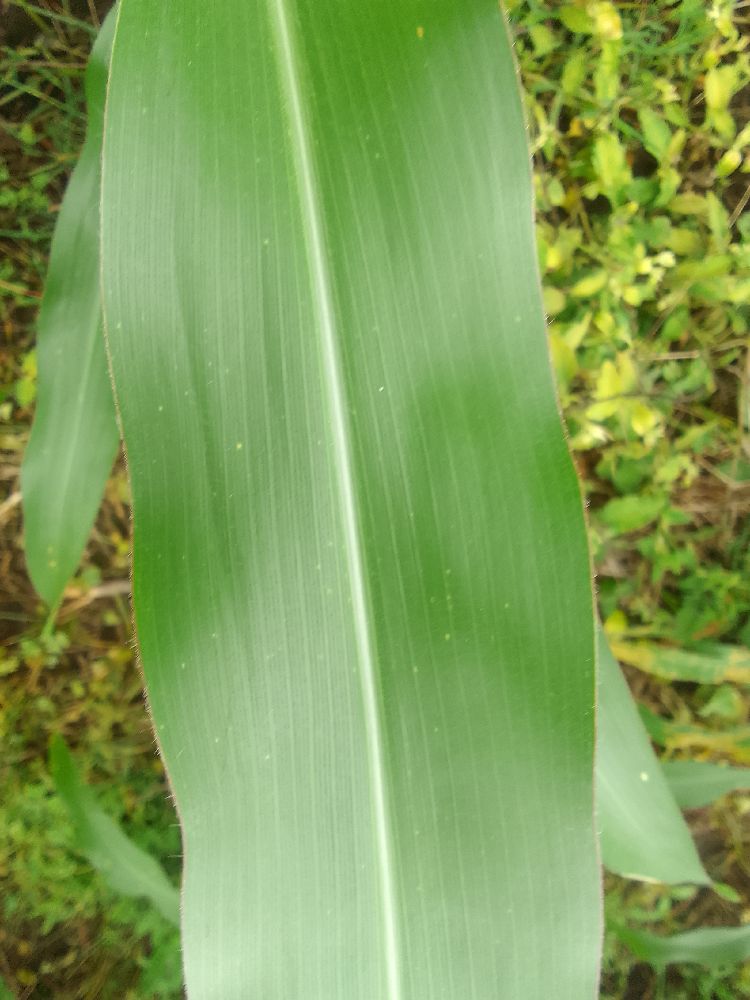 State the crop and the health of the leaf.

maize, healthy
